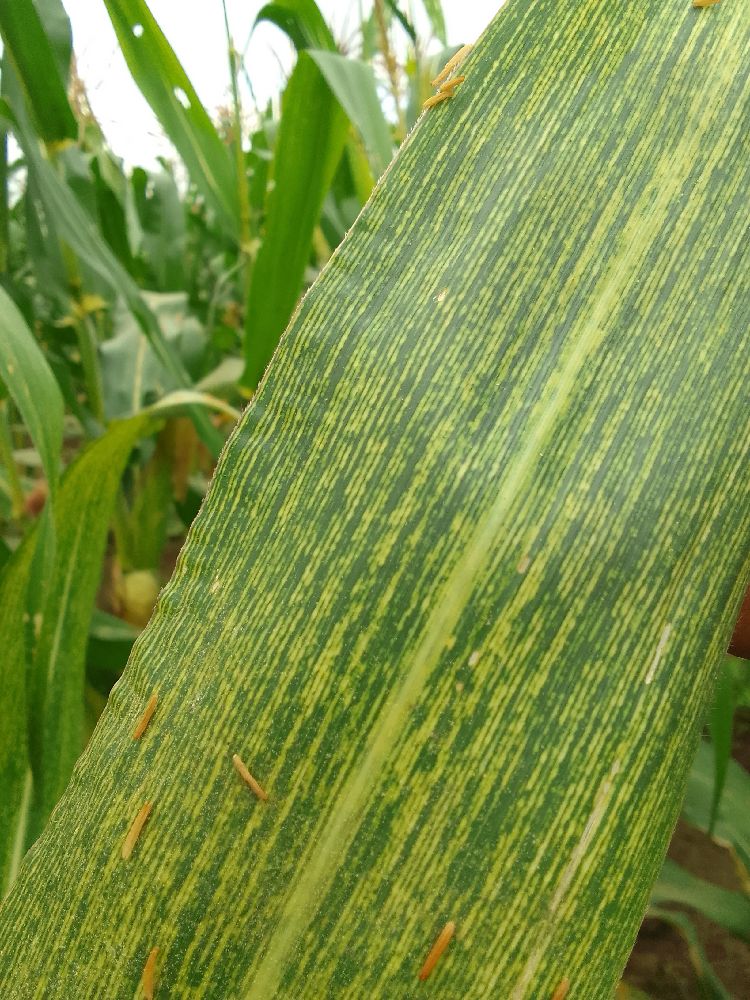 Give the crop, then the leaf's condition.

maize, maize streak virus
